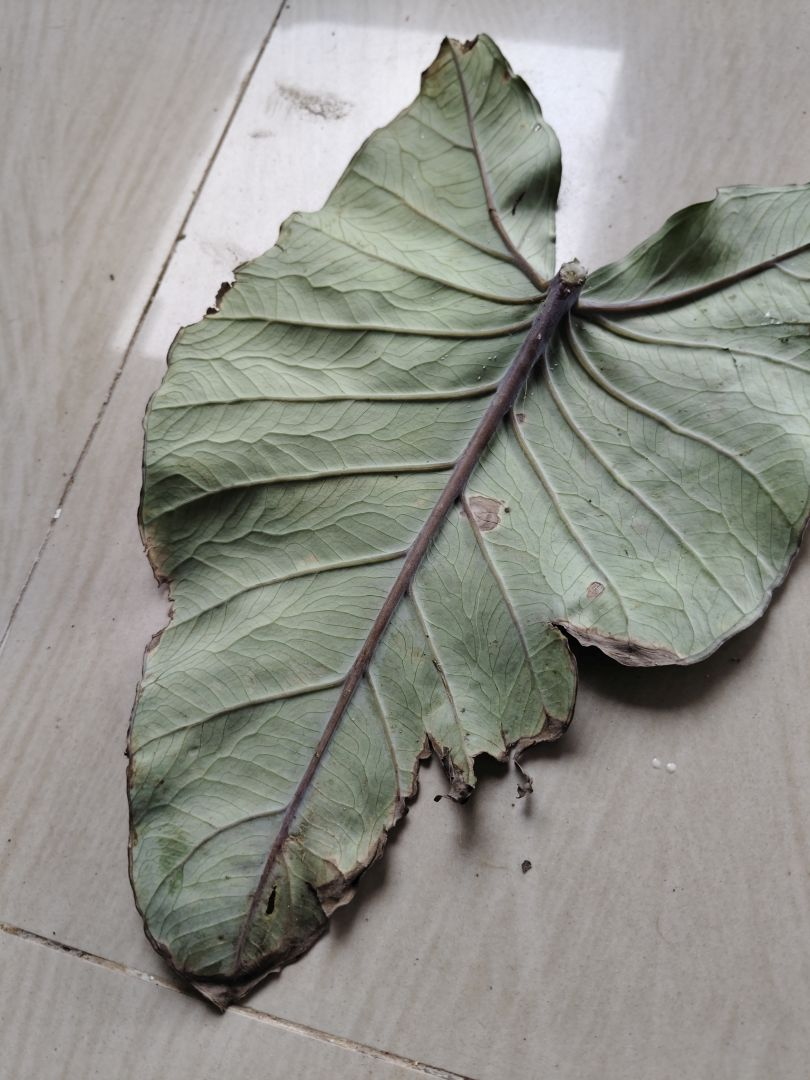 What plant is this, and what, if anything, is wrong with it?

taro, leaf blight
